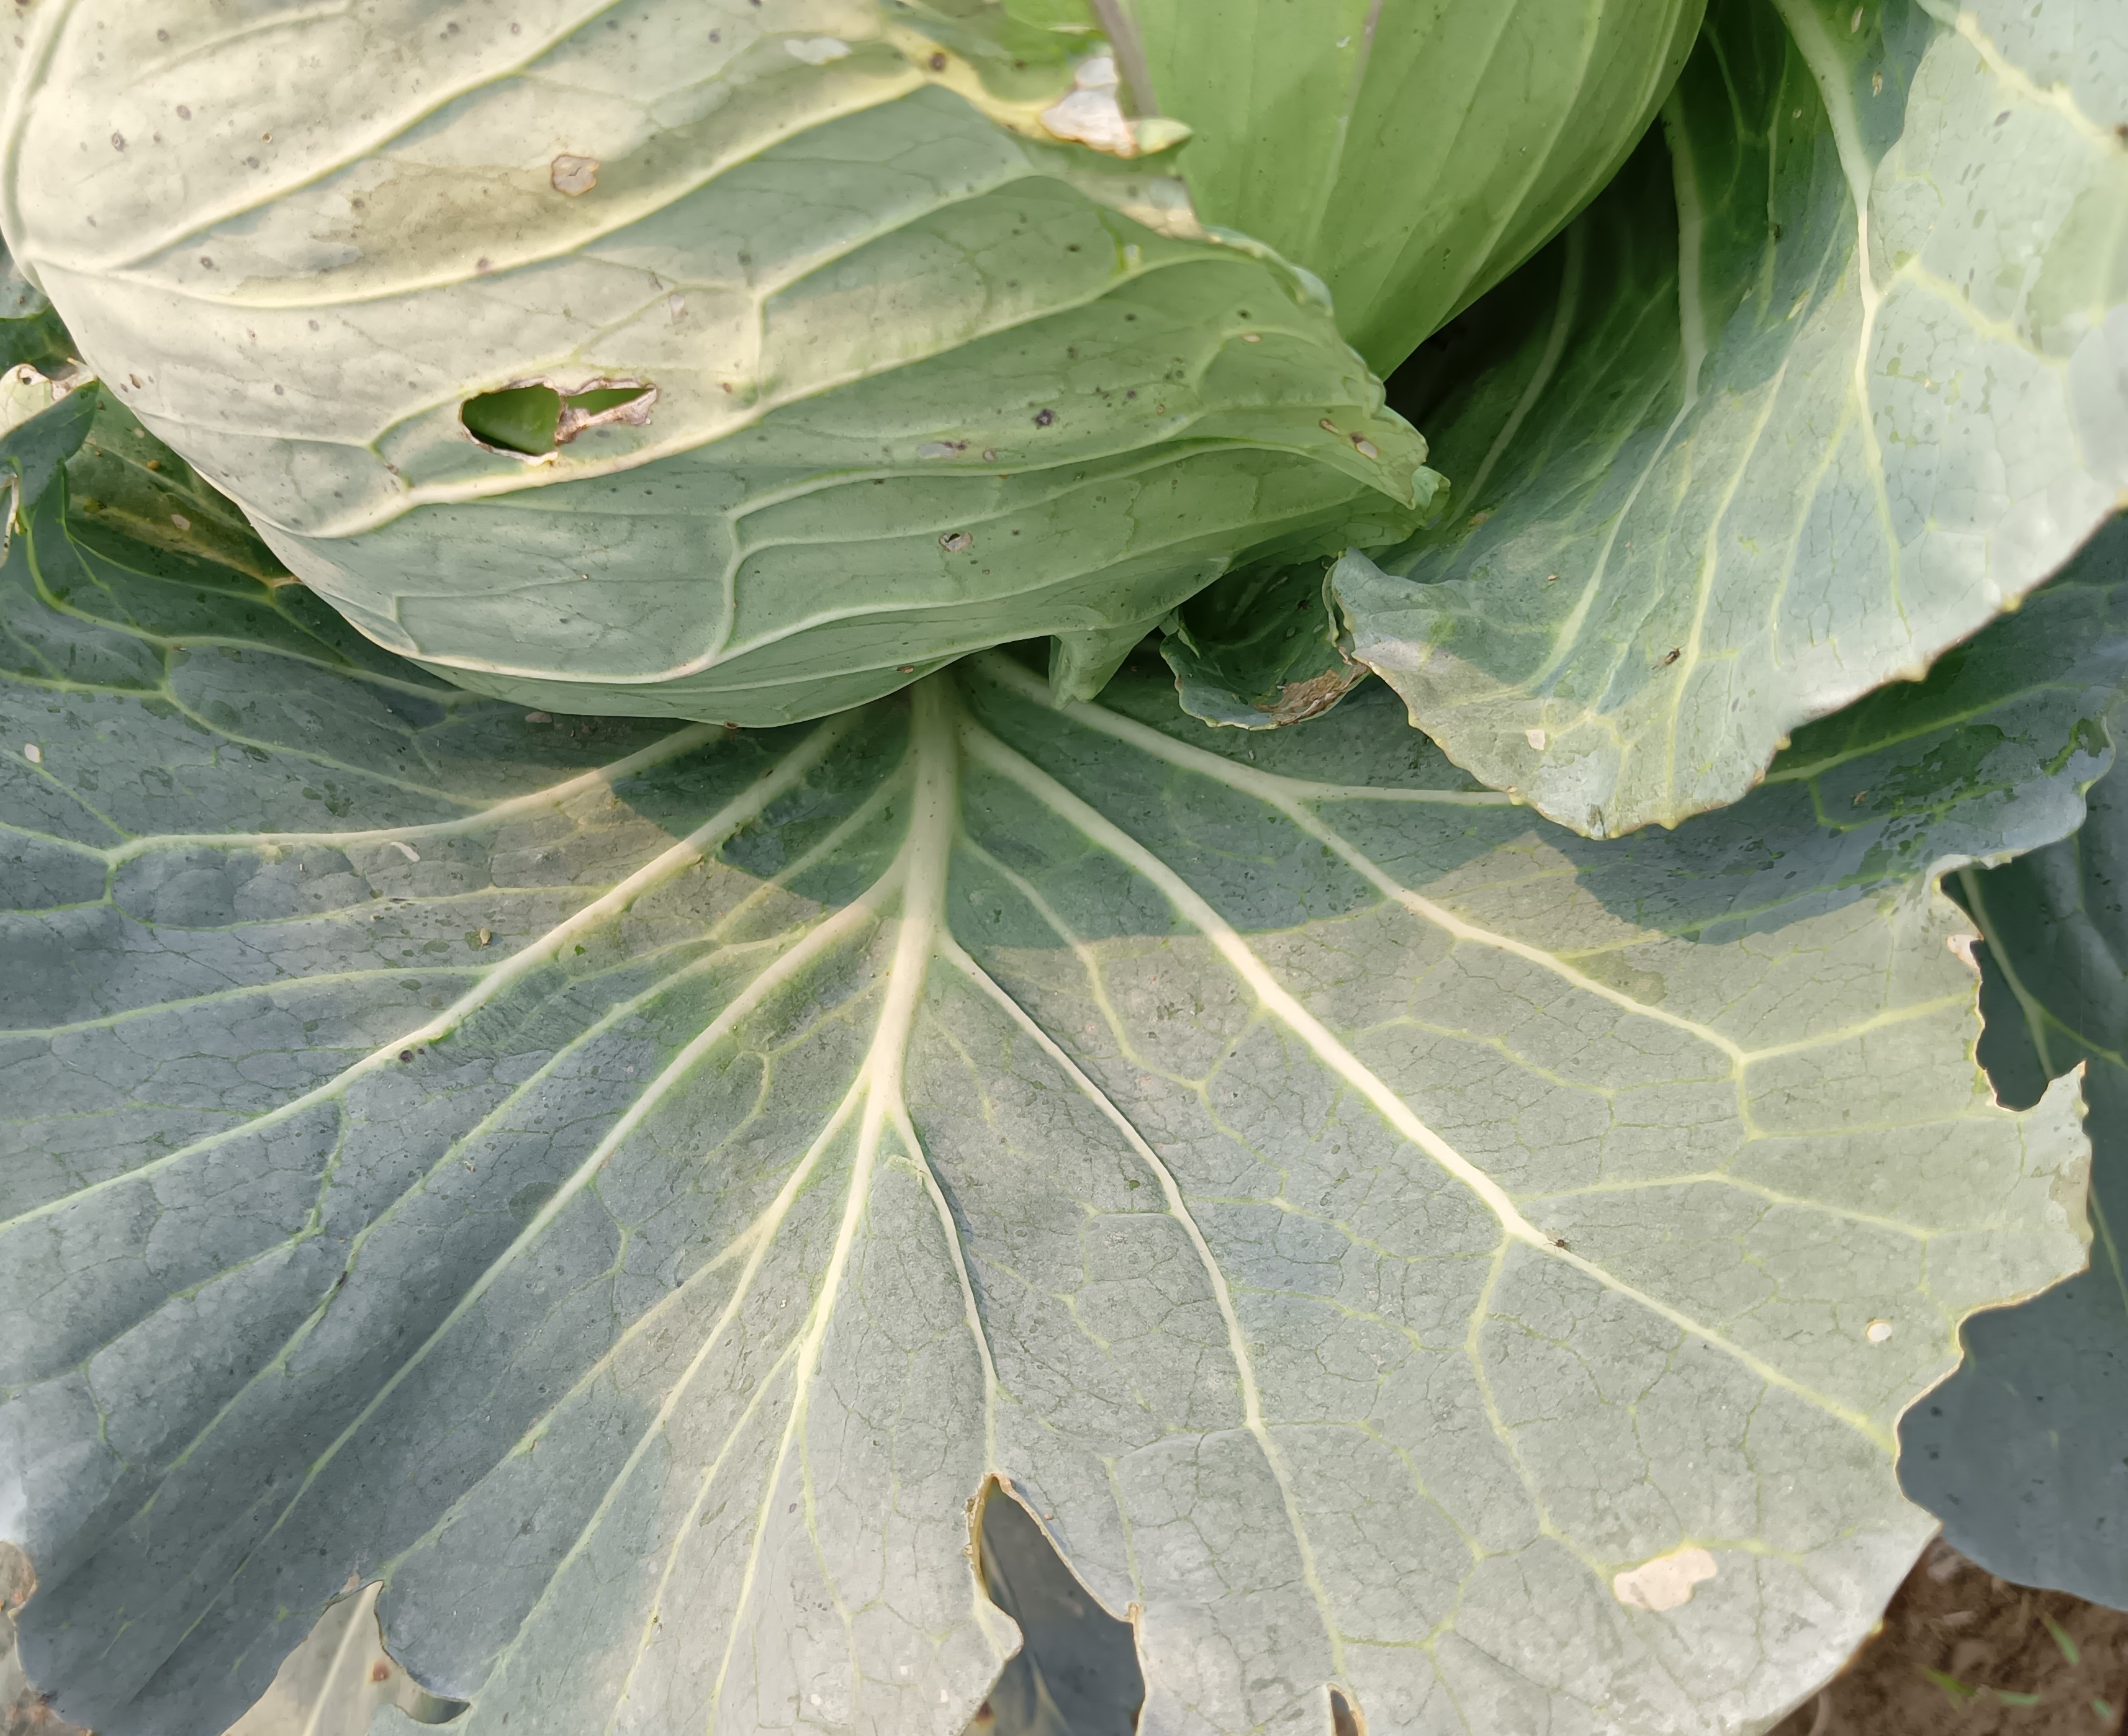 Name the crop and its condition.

cabbage, healthy
